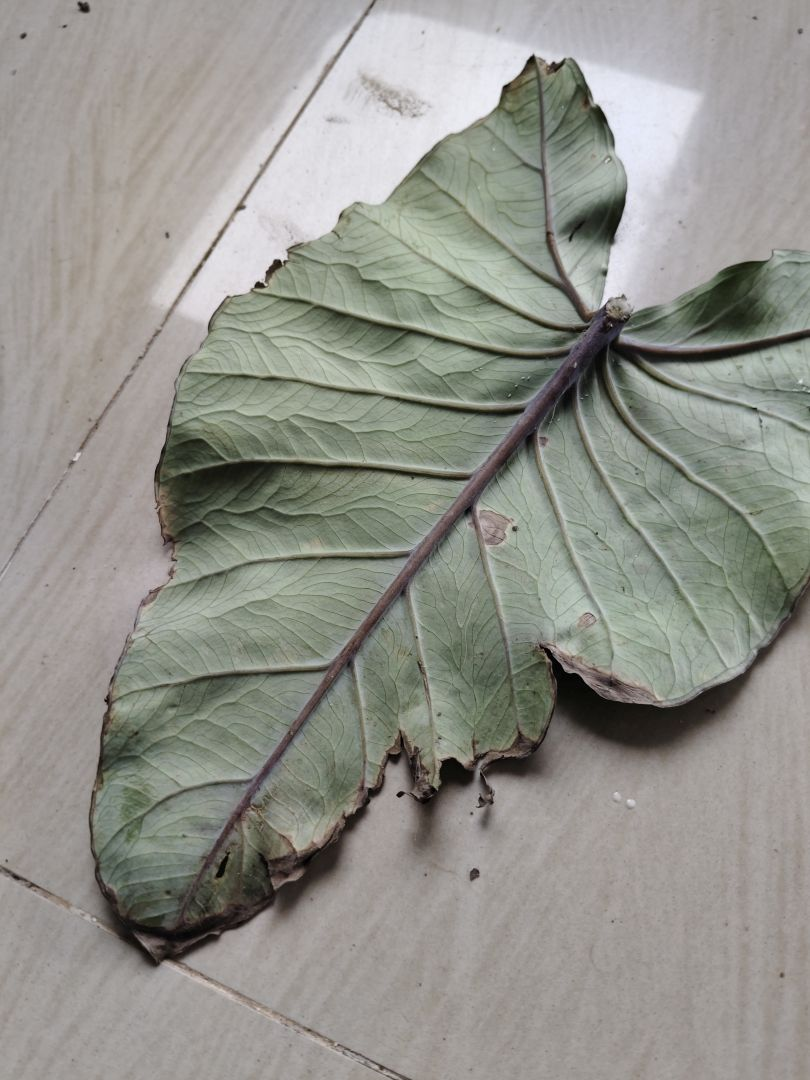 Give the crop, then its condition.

taro, leaf blight
